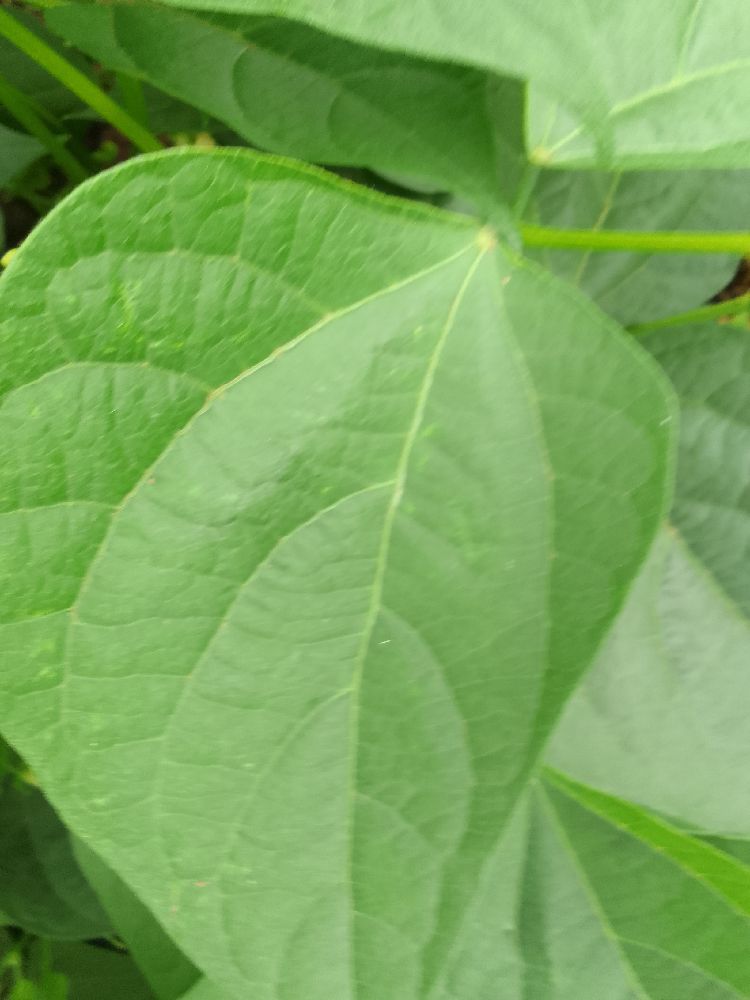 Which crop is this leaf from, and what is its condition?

common bean, healthy
